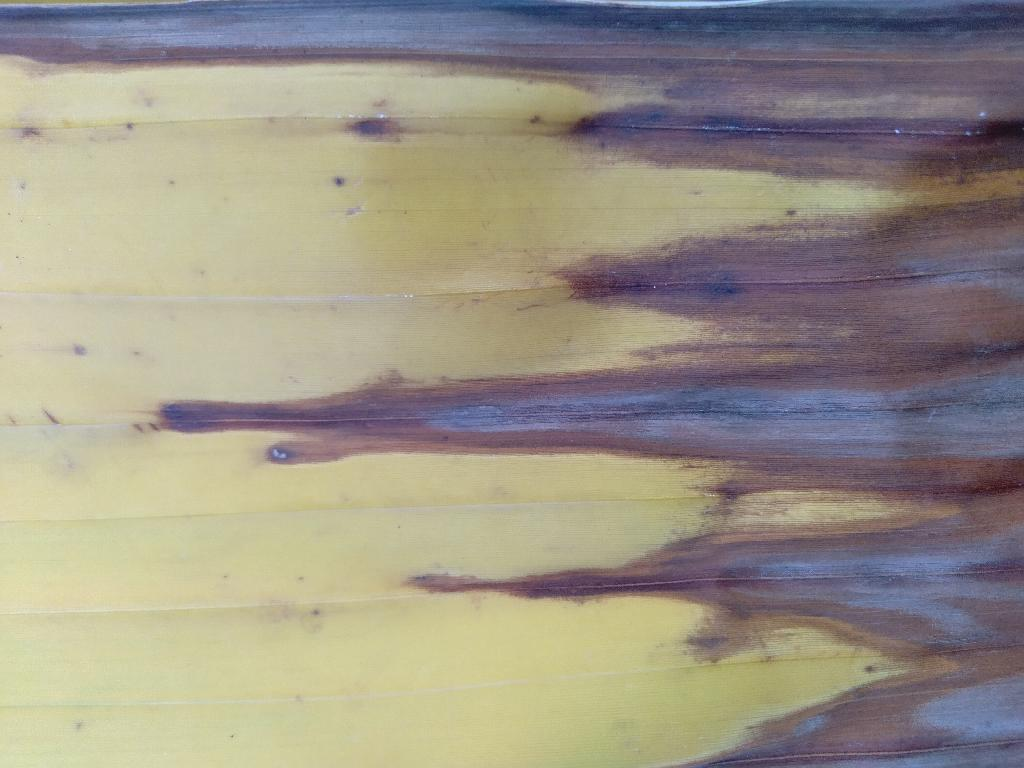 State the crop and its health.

banana, fusarium wilt race 1
